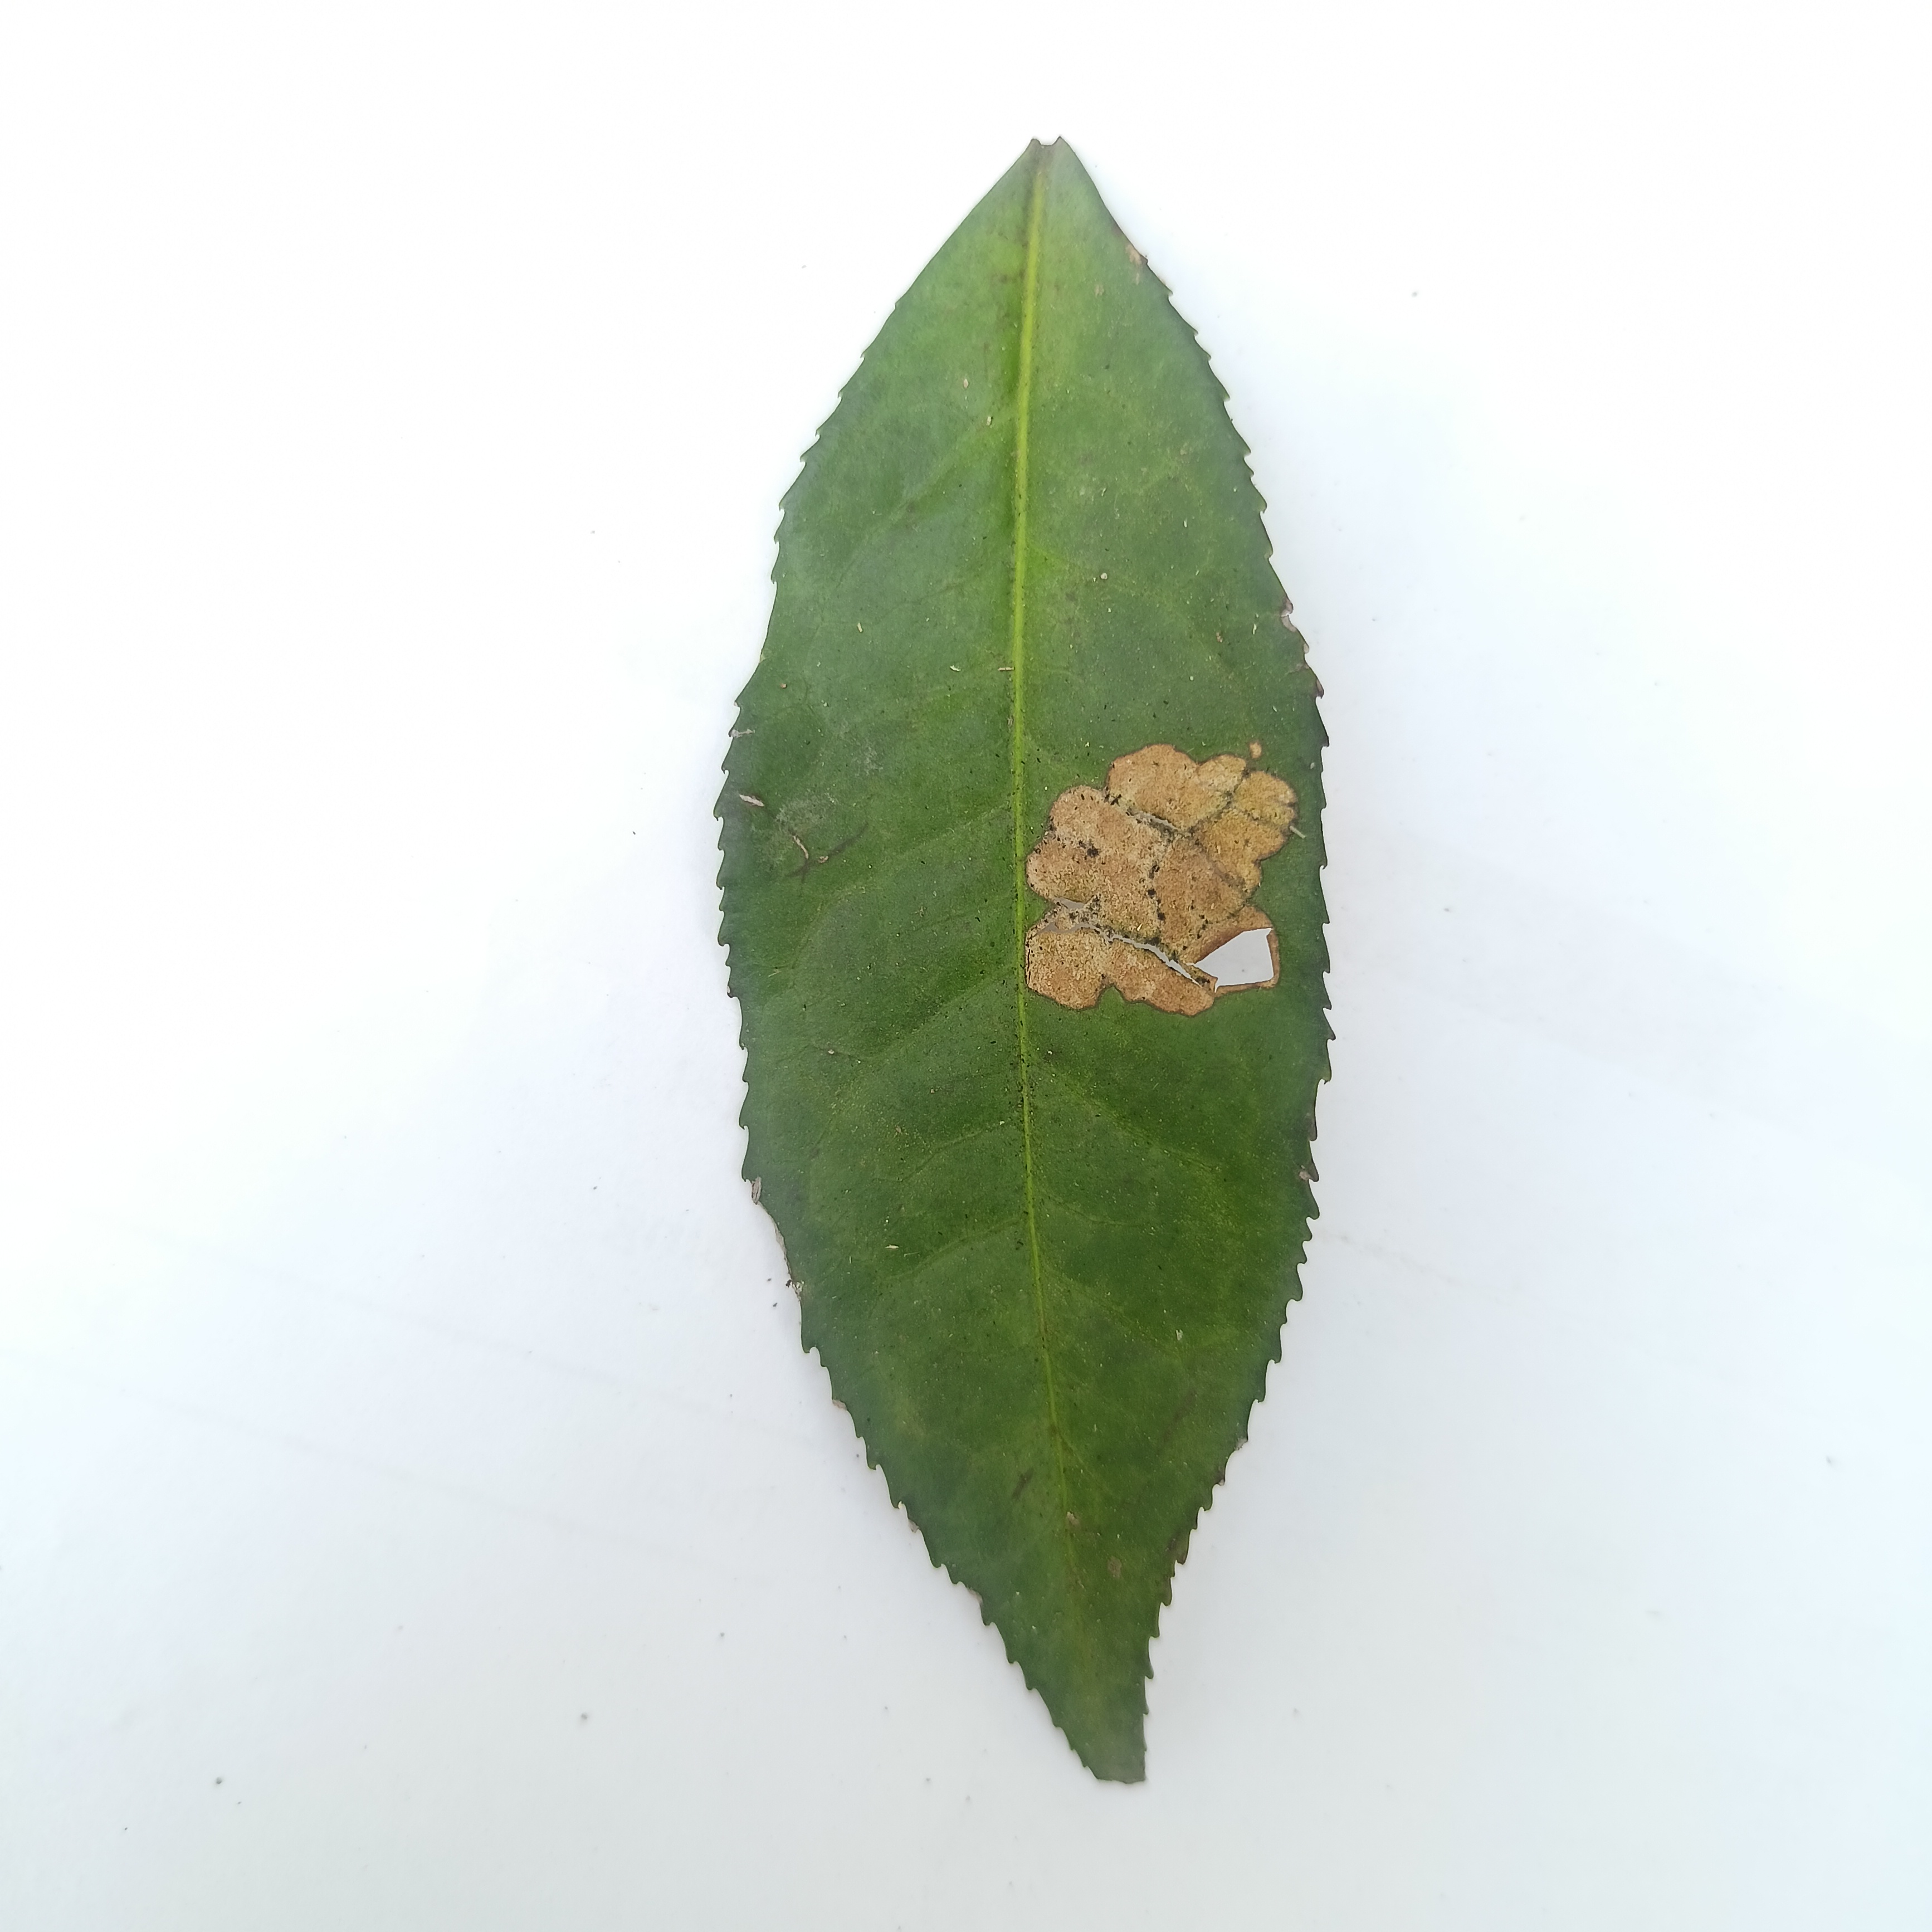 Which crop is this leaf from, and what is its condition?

tea, brown blight
